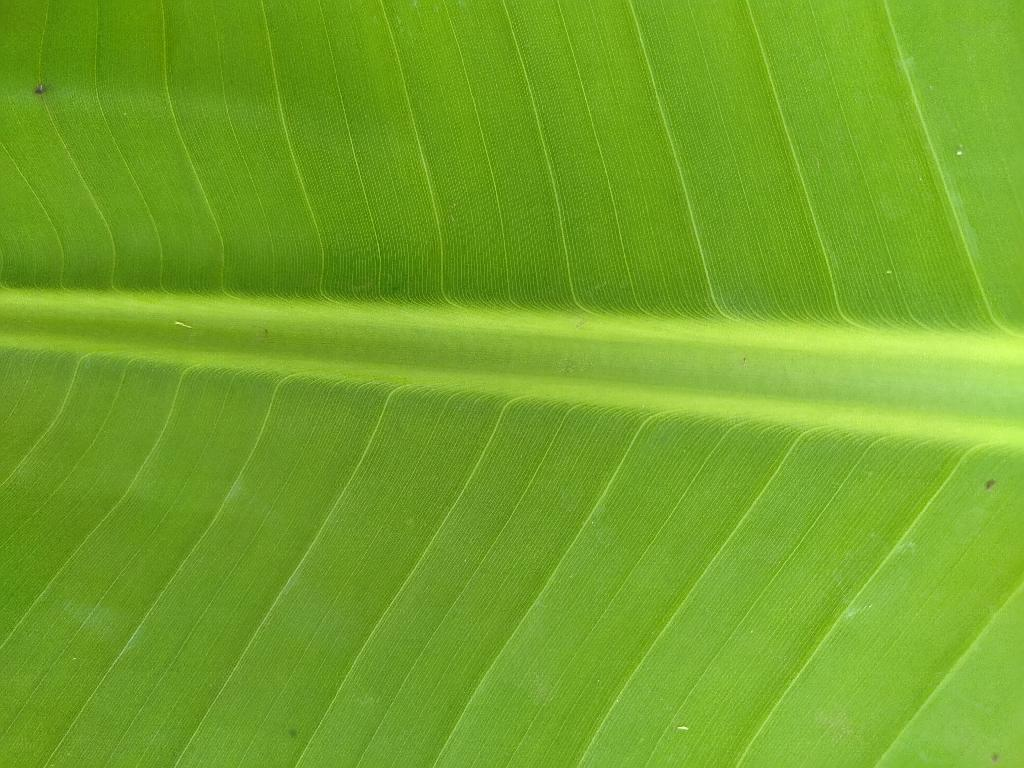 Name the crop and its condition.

banana, healthy
